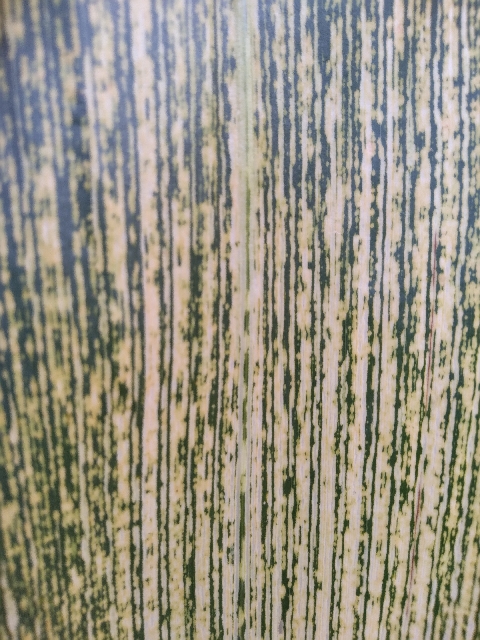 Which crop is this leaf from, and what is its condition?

maize, maize streak virus
